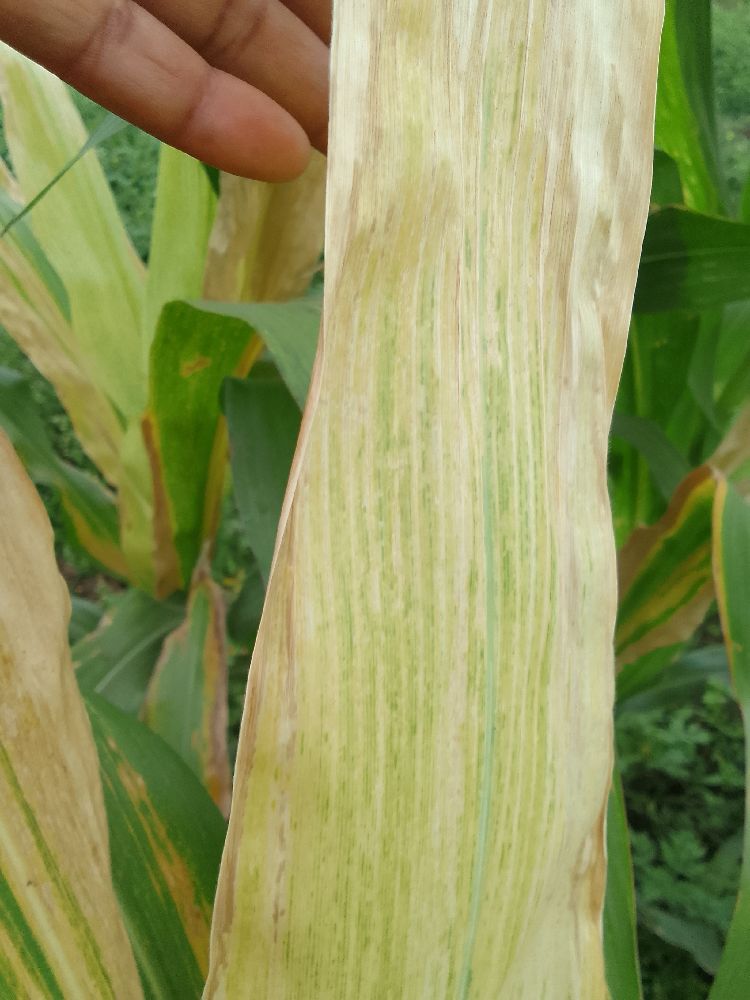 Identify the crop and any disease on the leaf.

maize, maize lethal necrosis
